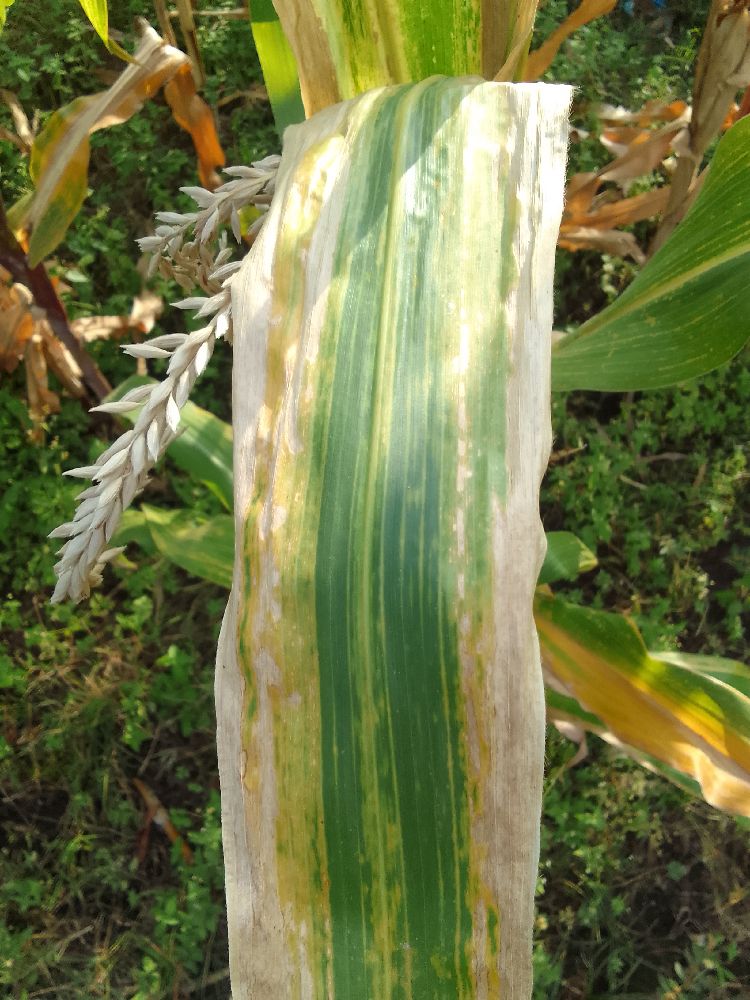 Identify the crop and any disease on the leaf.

maize, maize lethal necrosis
